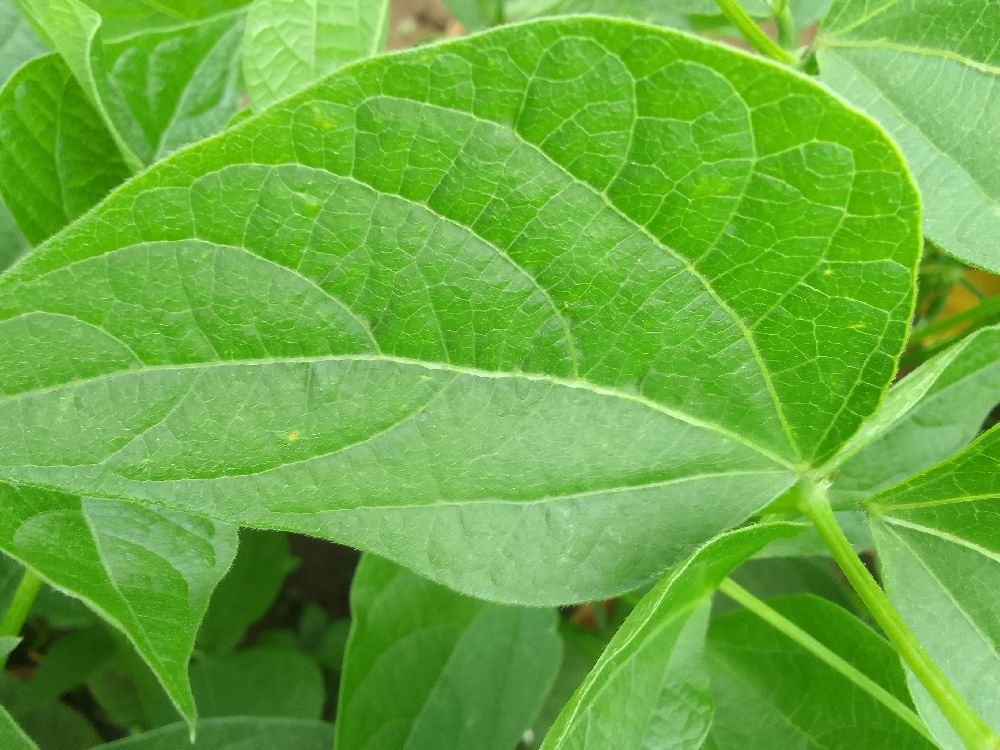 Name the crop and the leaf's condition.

common bean, healthy
